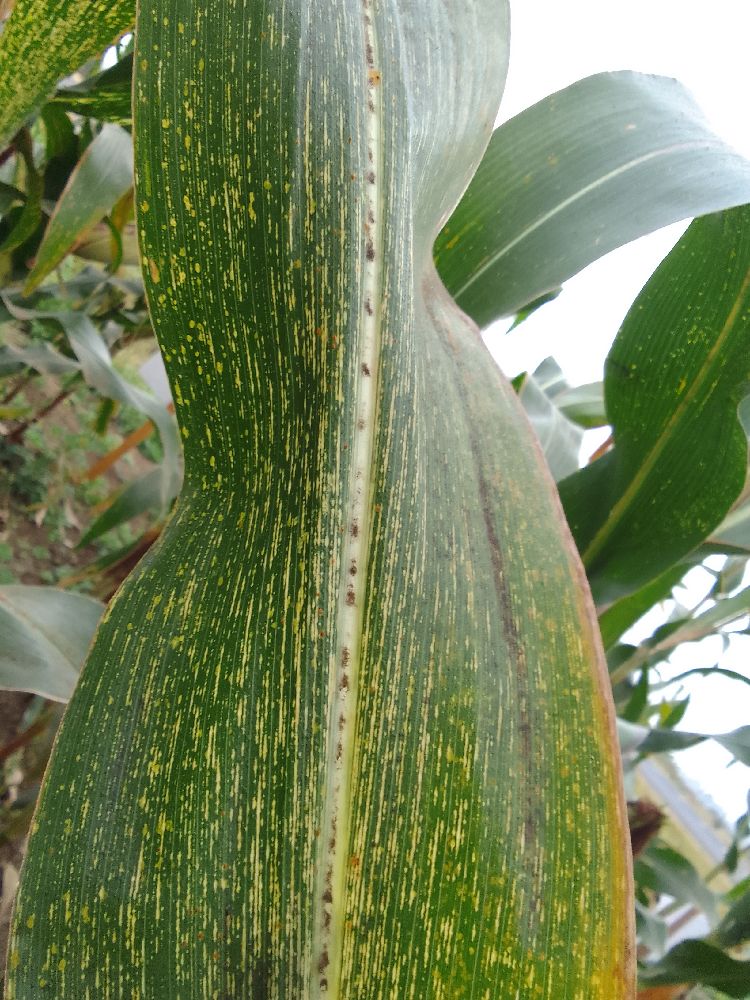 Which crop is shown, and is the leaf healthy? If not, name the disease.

maize, maize streak virus
